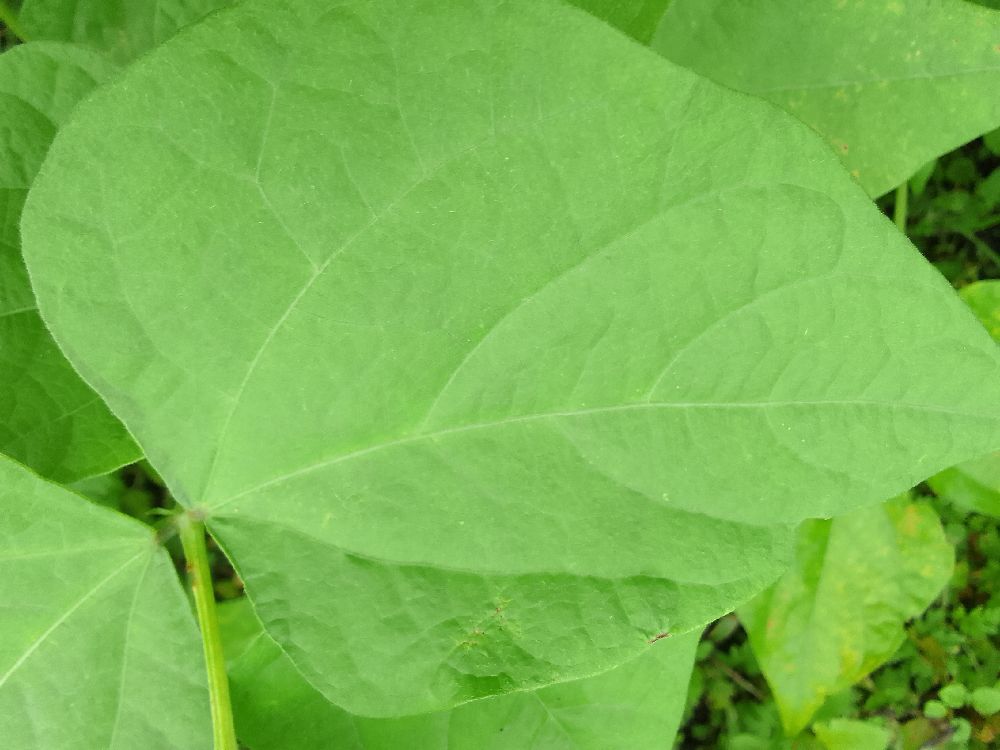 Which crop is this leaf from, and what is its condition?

common bean, healthy
